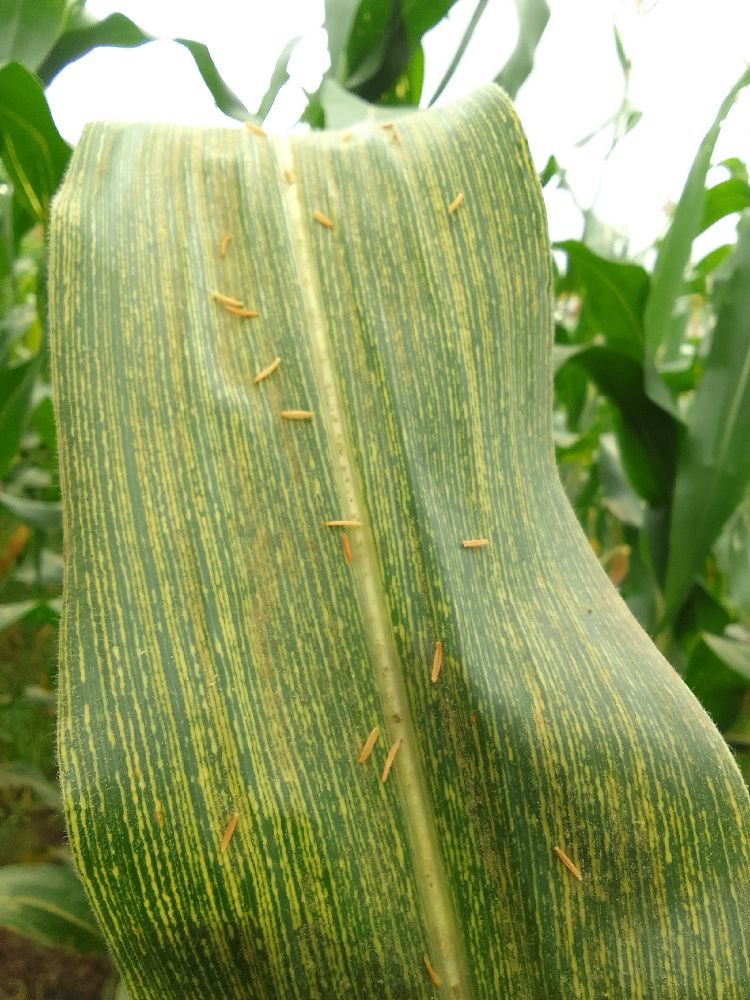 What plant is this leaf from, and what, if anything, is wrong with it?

maize, maize streak virus
